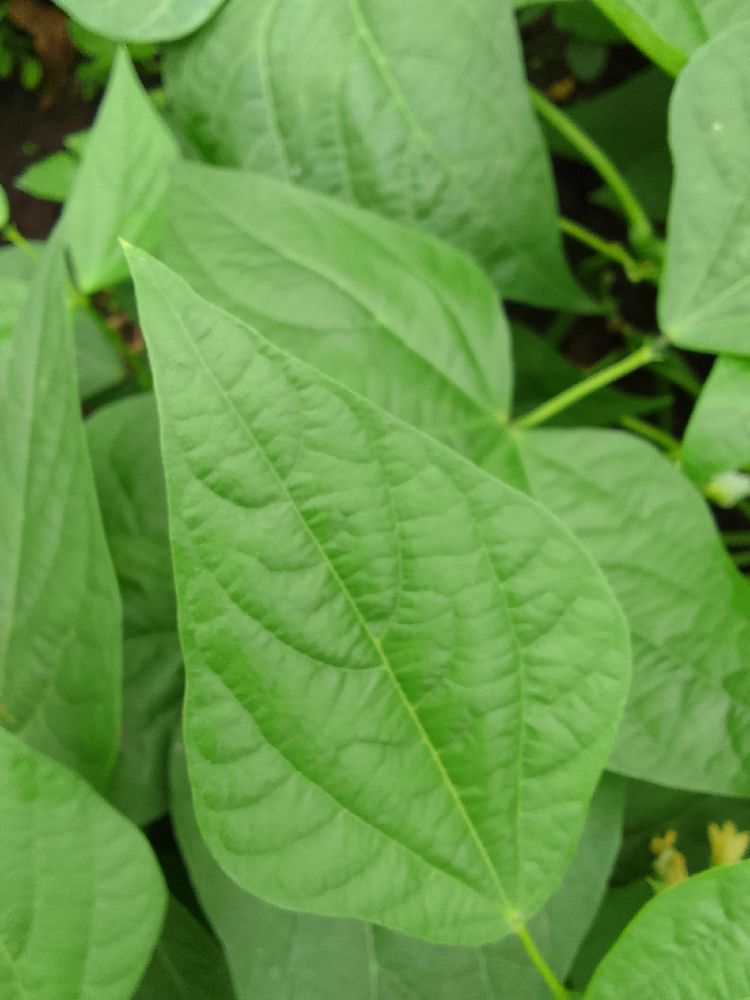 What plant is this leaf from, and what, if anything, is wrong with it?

common bean, healthy
